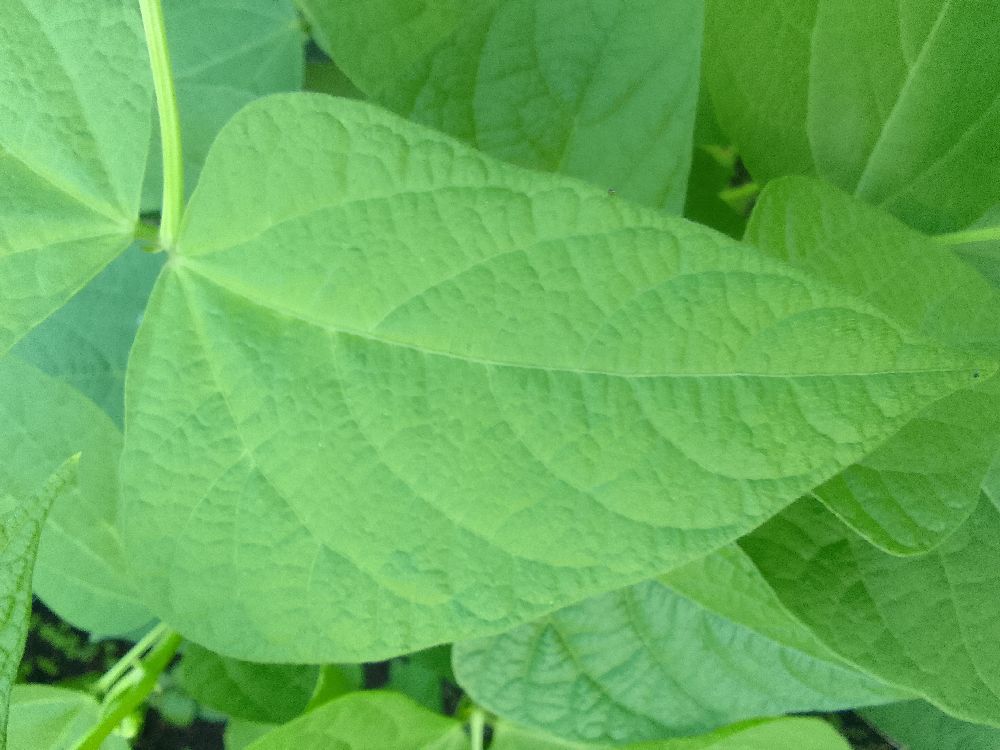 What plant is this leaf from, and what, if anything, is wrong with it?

common bean, healthy
